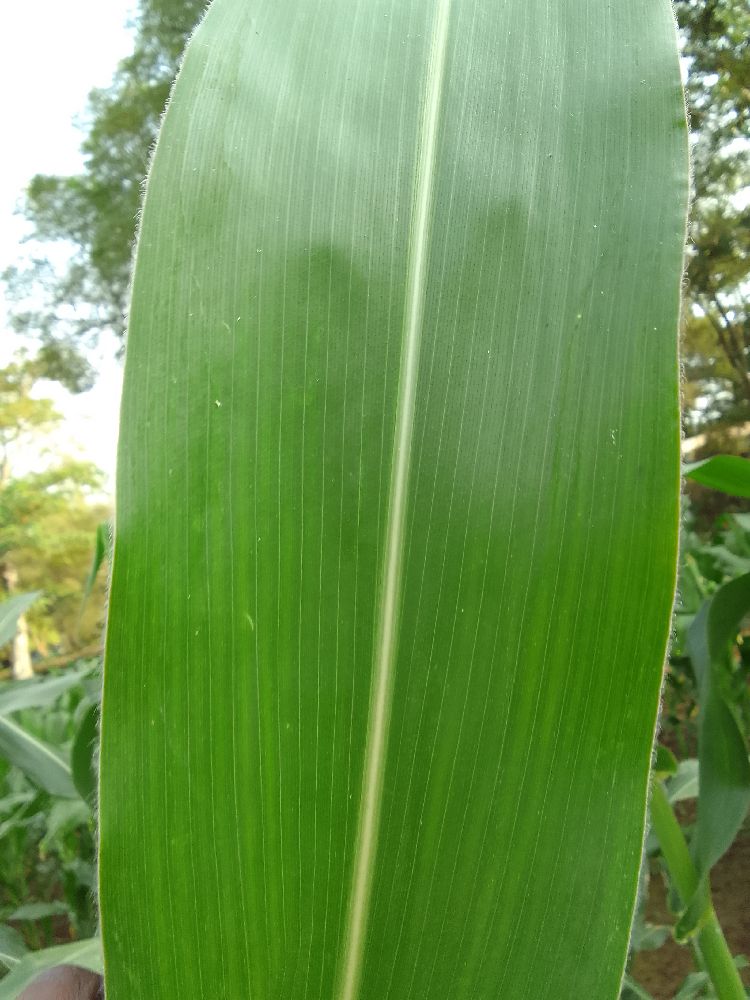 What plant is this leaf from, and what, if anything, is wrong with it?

maize, healthy
